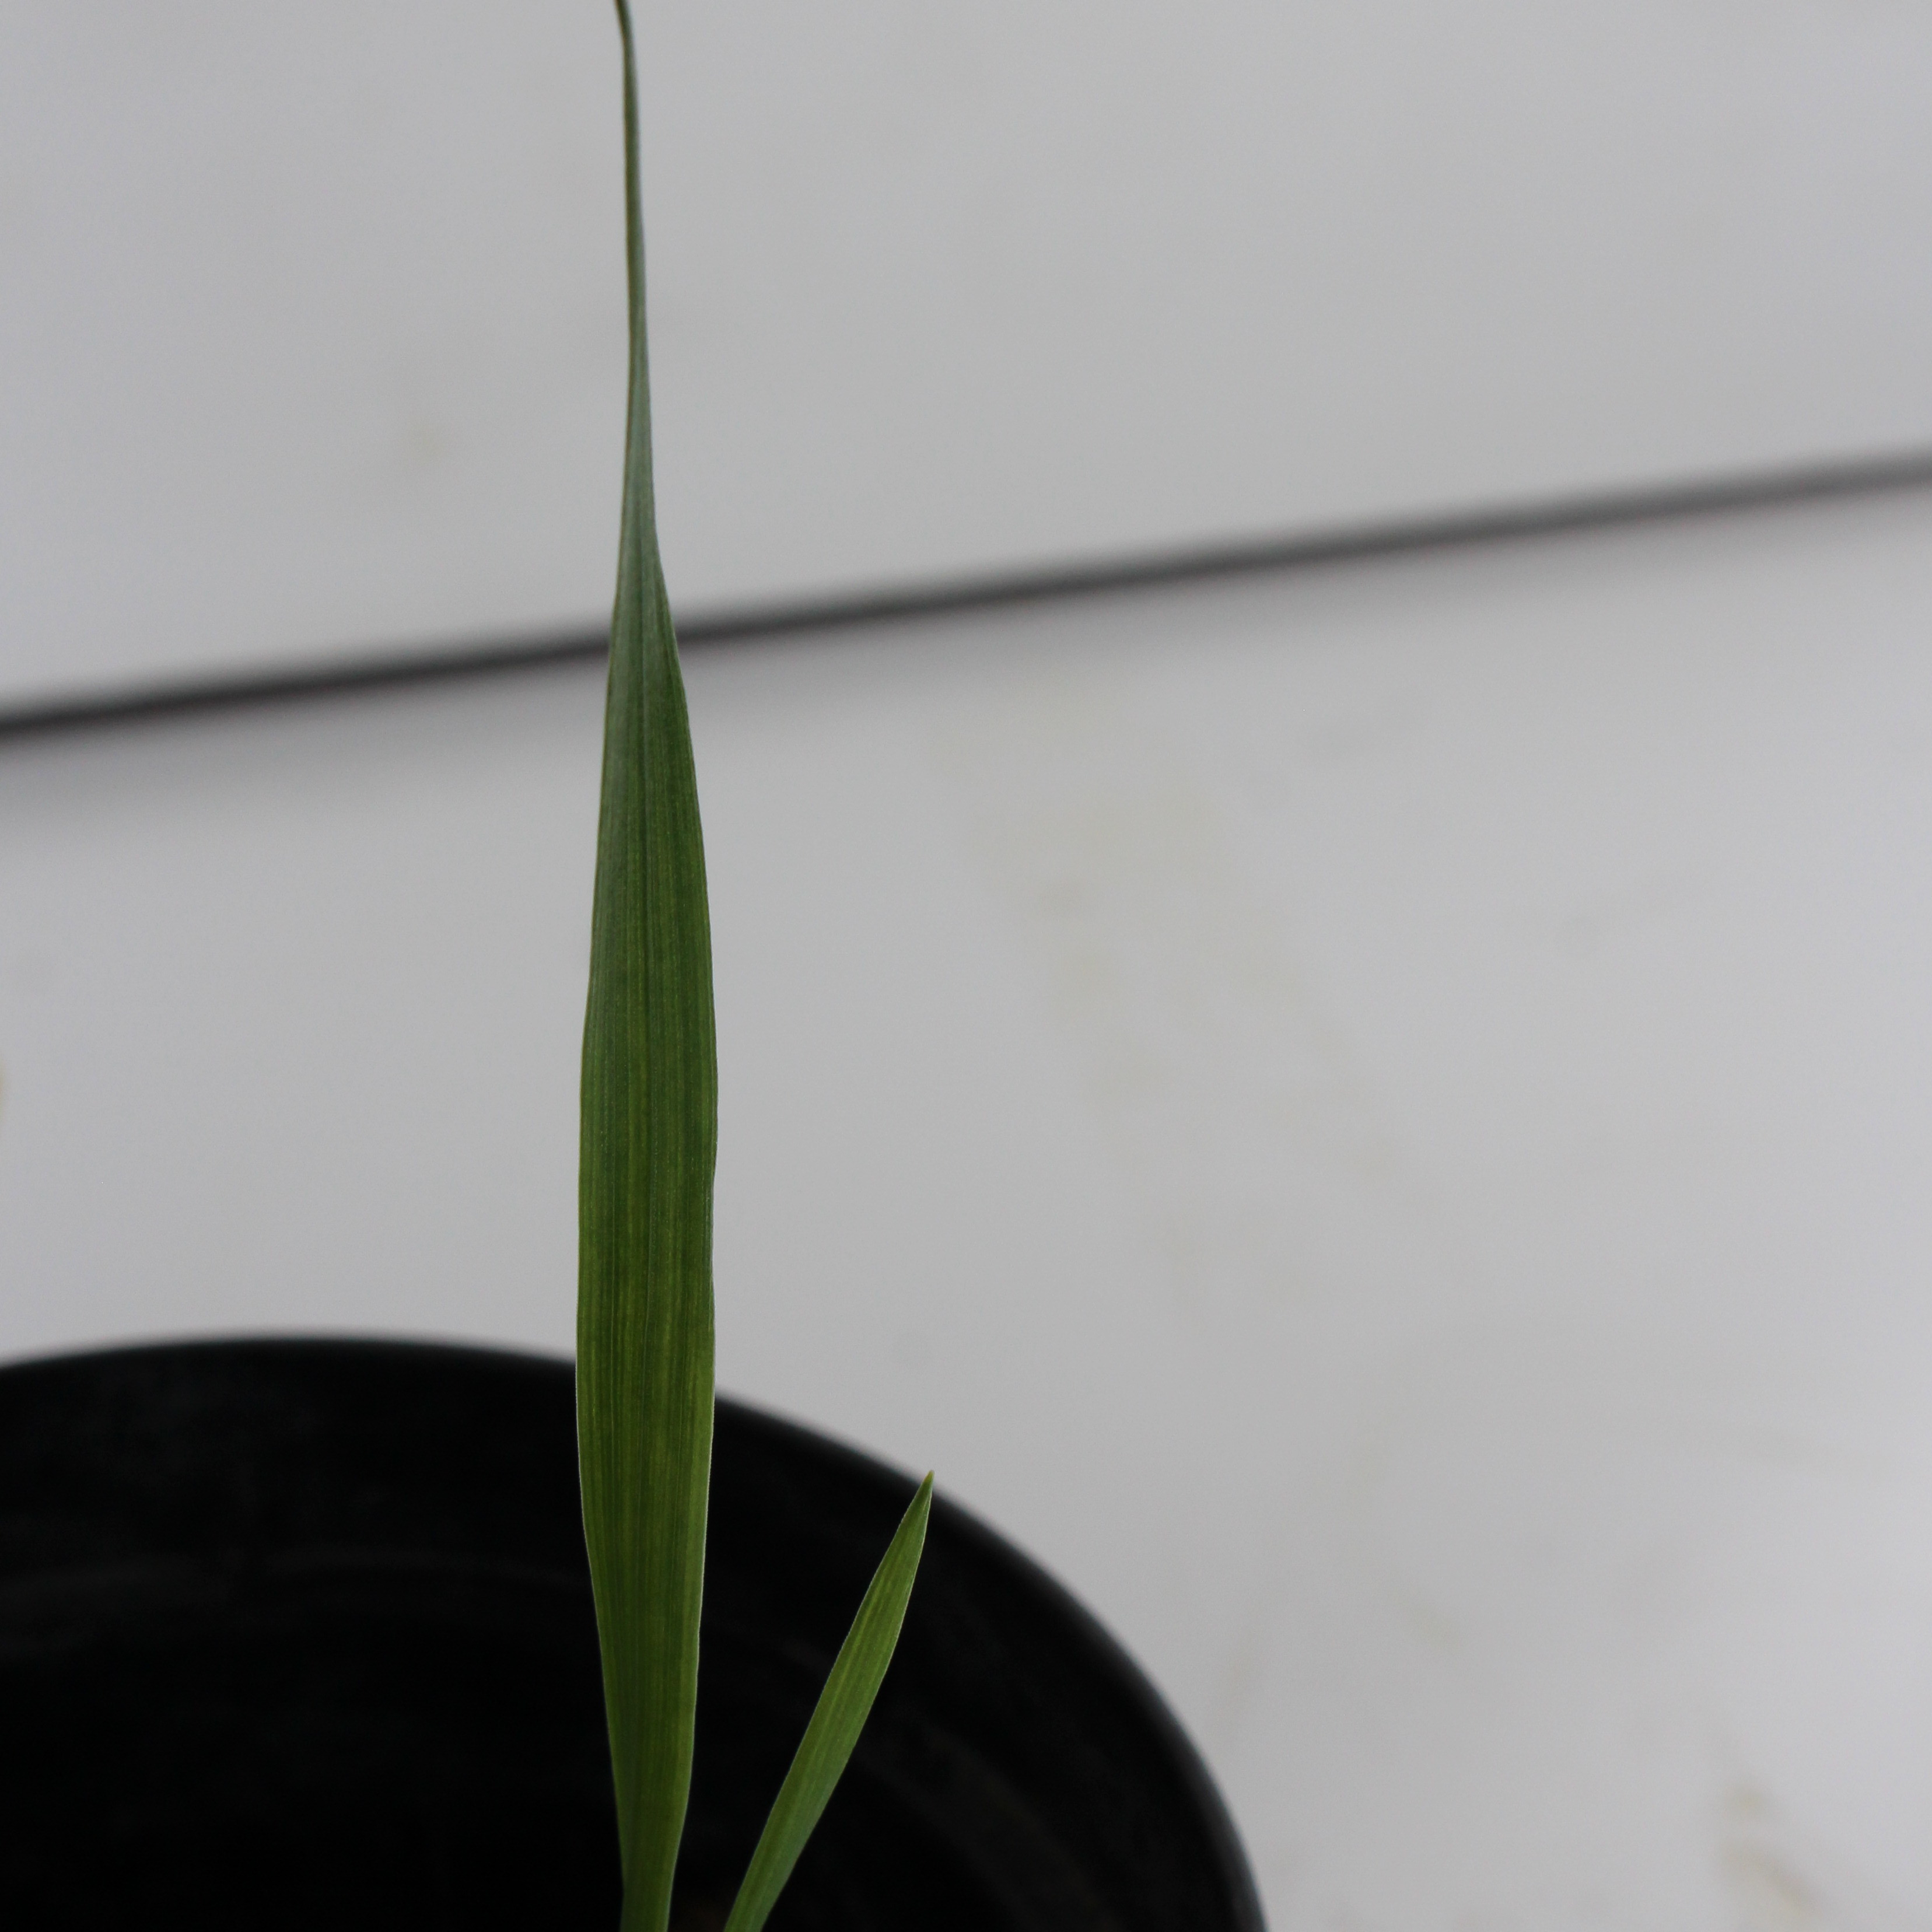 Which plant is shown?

Avena sterilis
